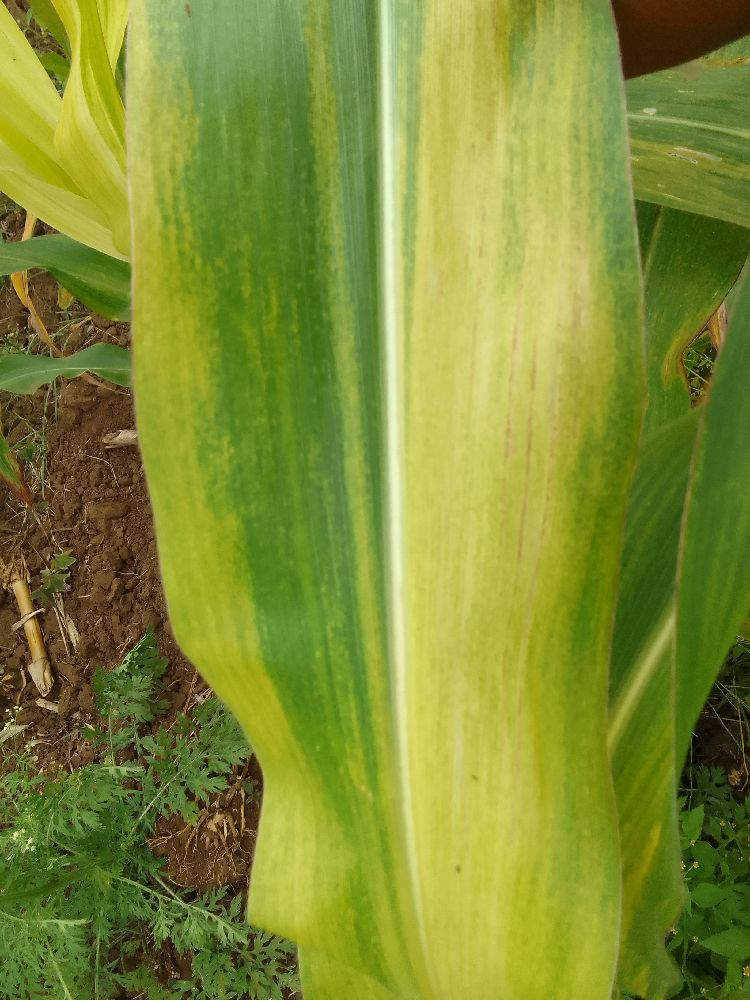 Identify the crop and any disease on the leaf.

maize, maize lethal necrosis
